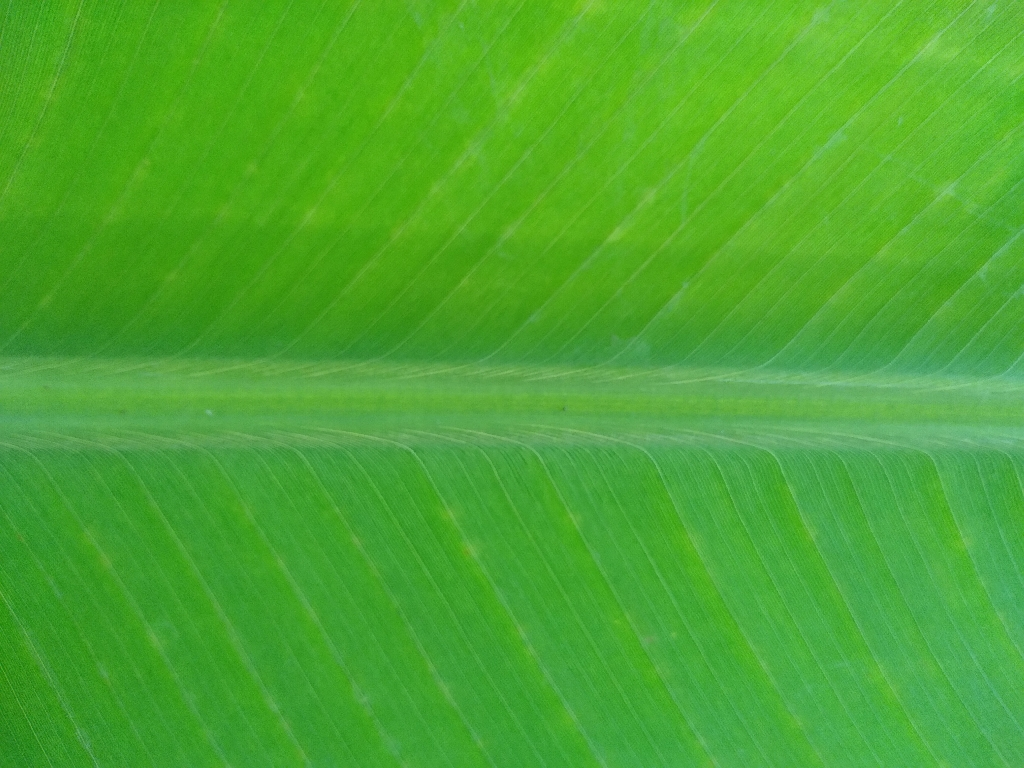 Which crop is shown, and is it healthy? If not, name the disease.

banana, healthy
